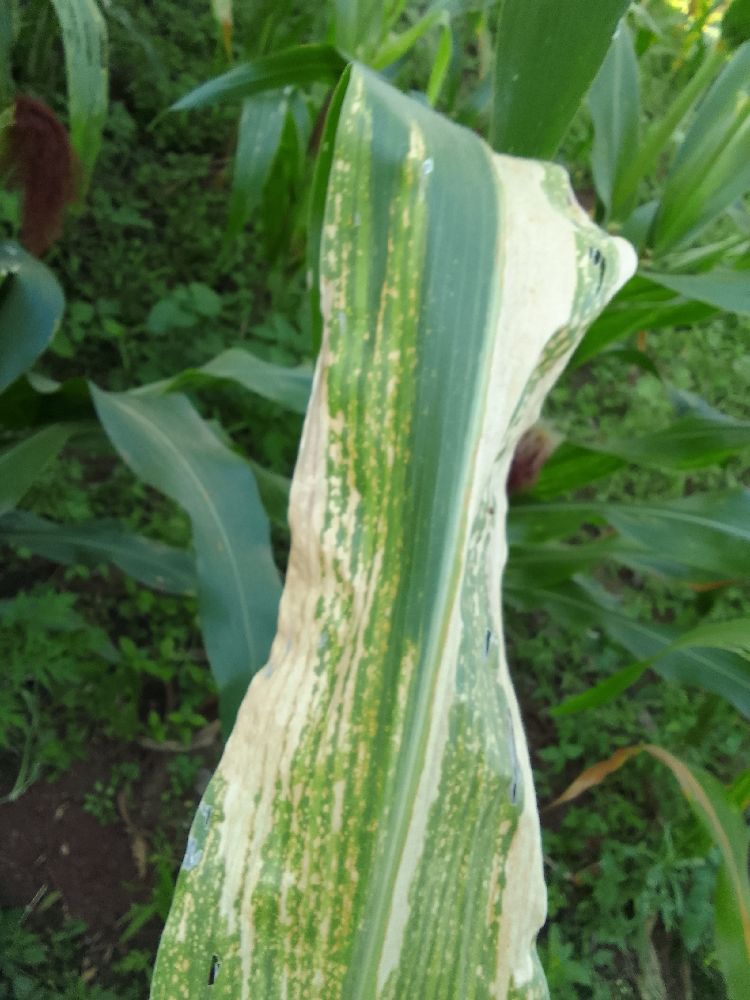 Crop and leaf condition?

maize, maize lethal necrosis
